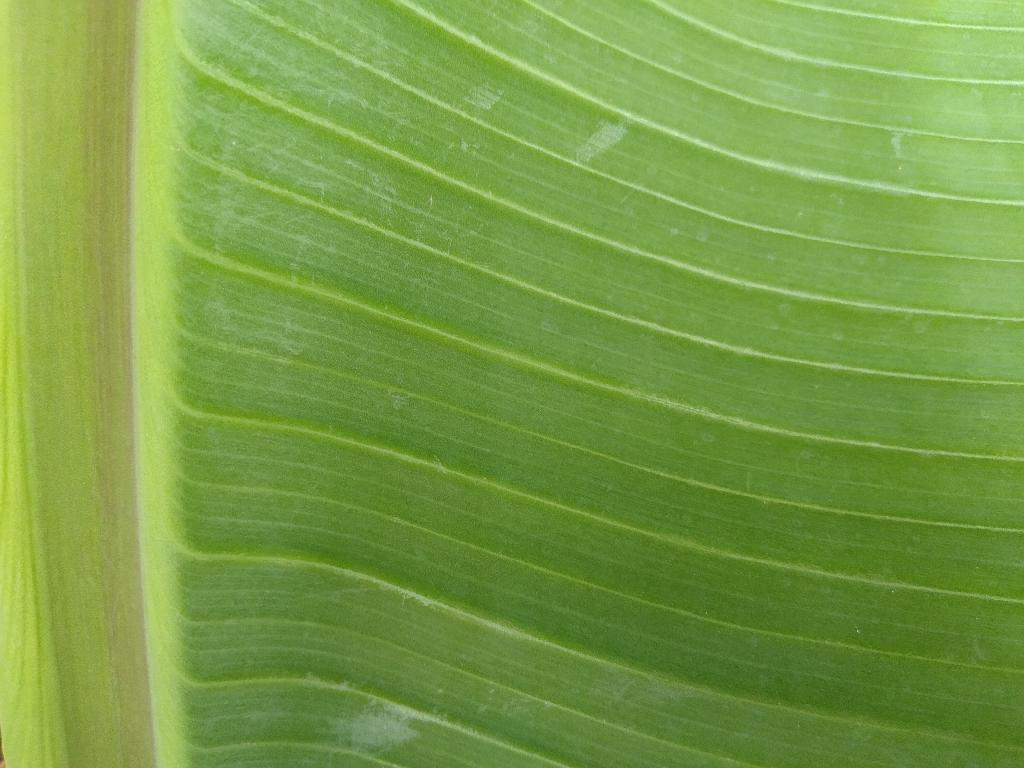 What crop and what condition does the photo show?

banana, healthy
